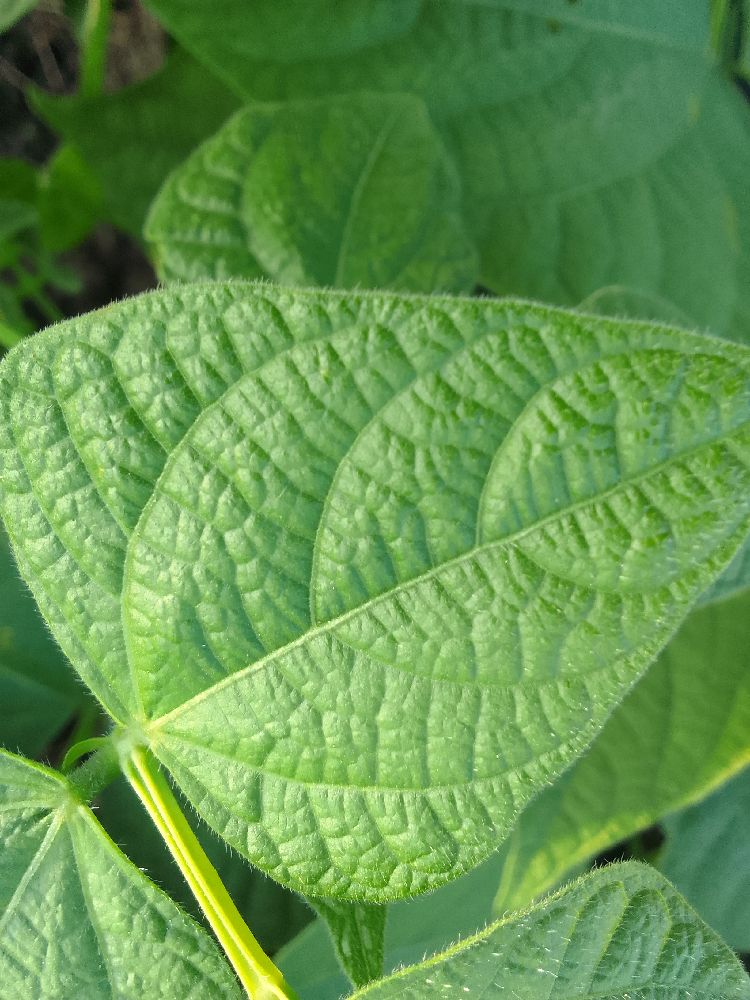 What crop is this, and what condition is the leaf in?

common bean, healthy
